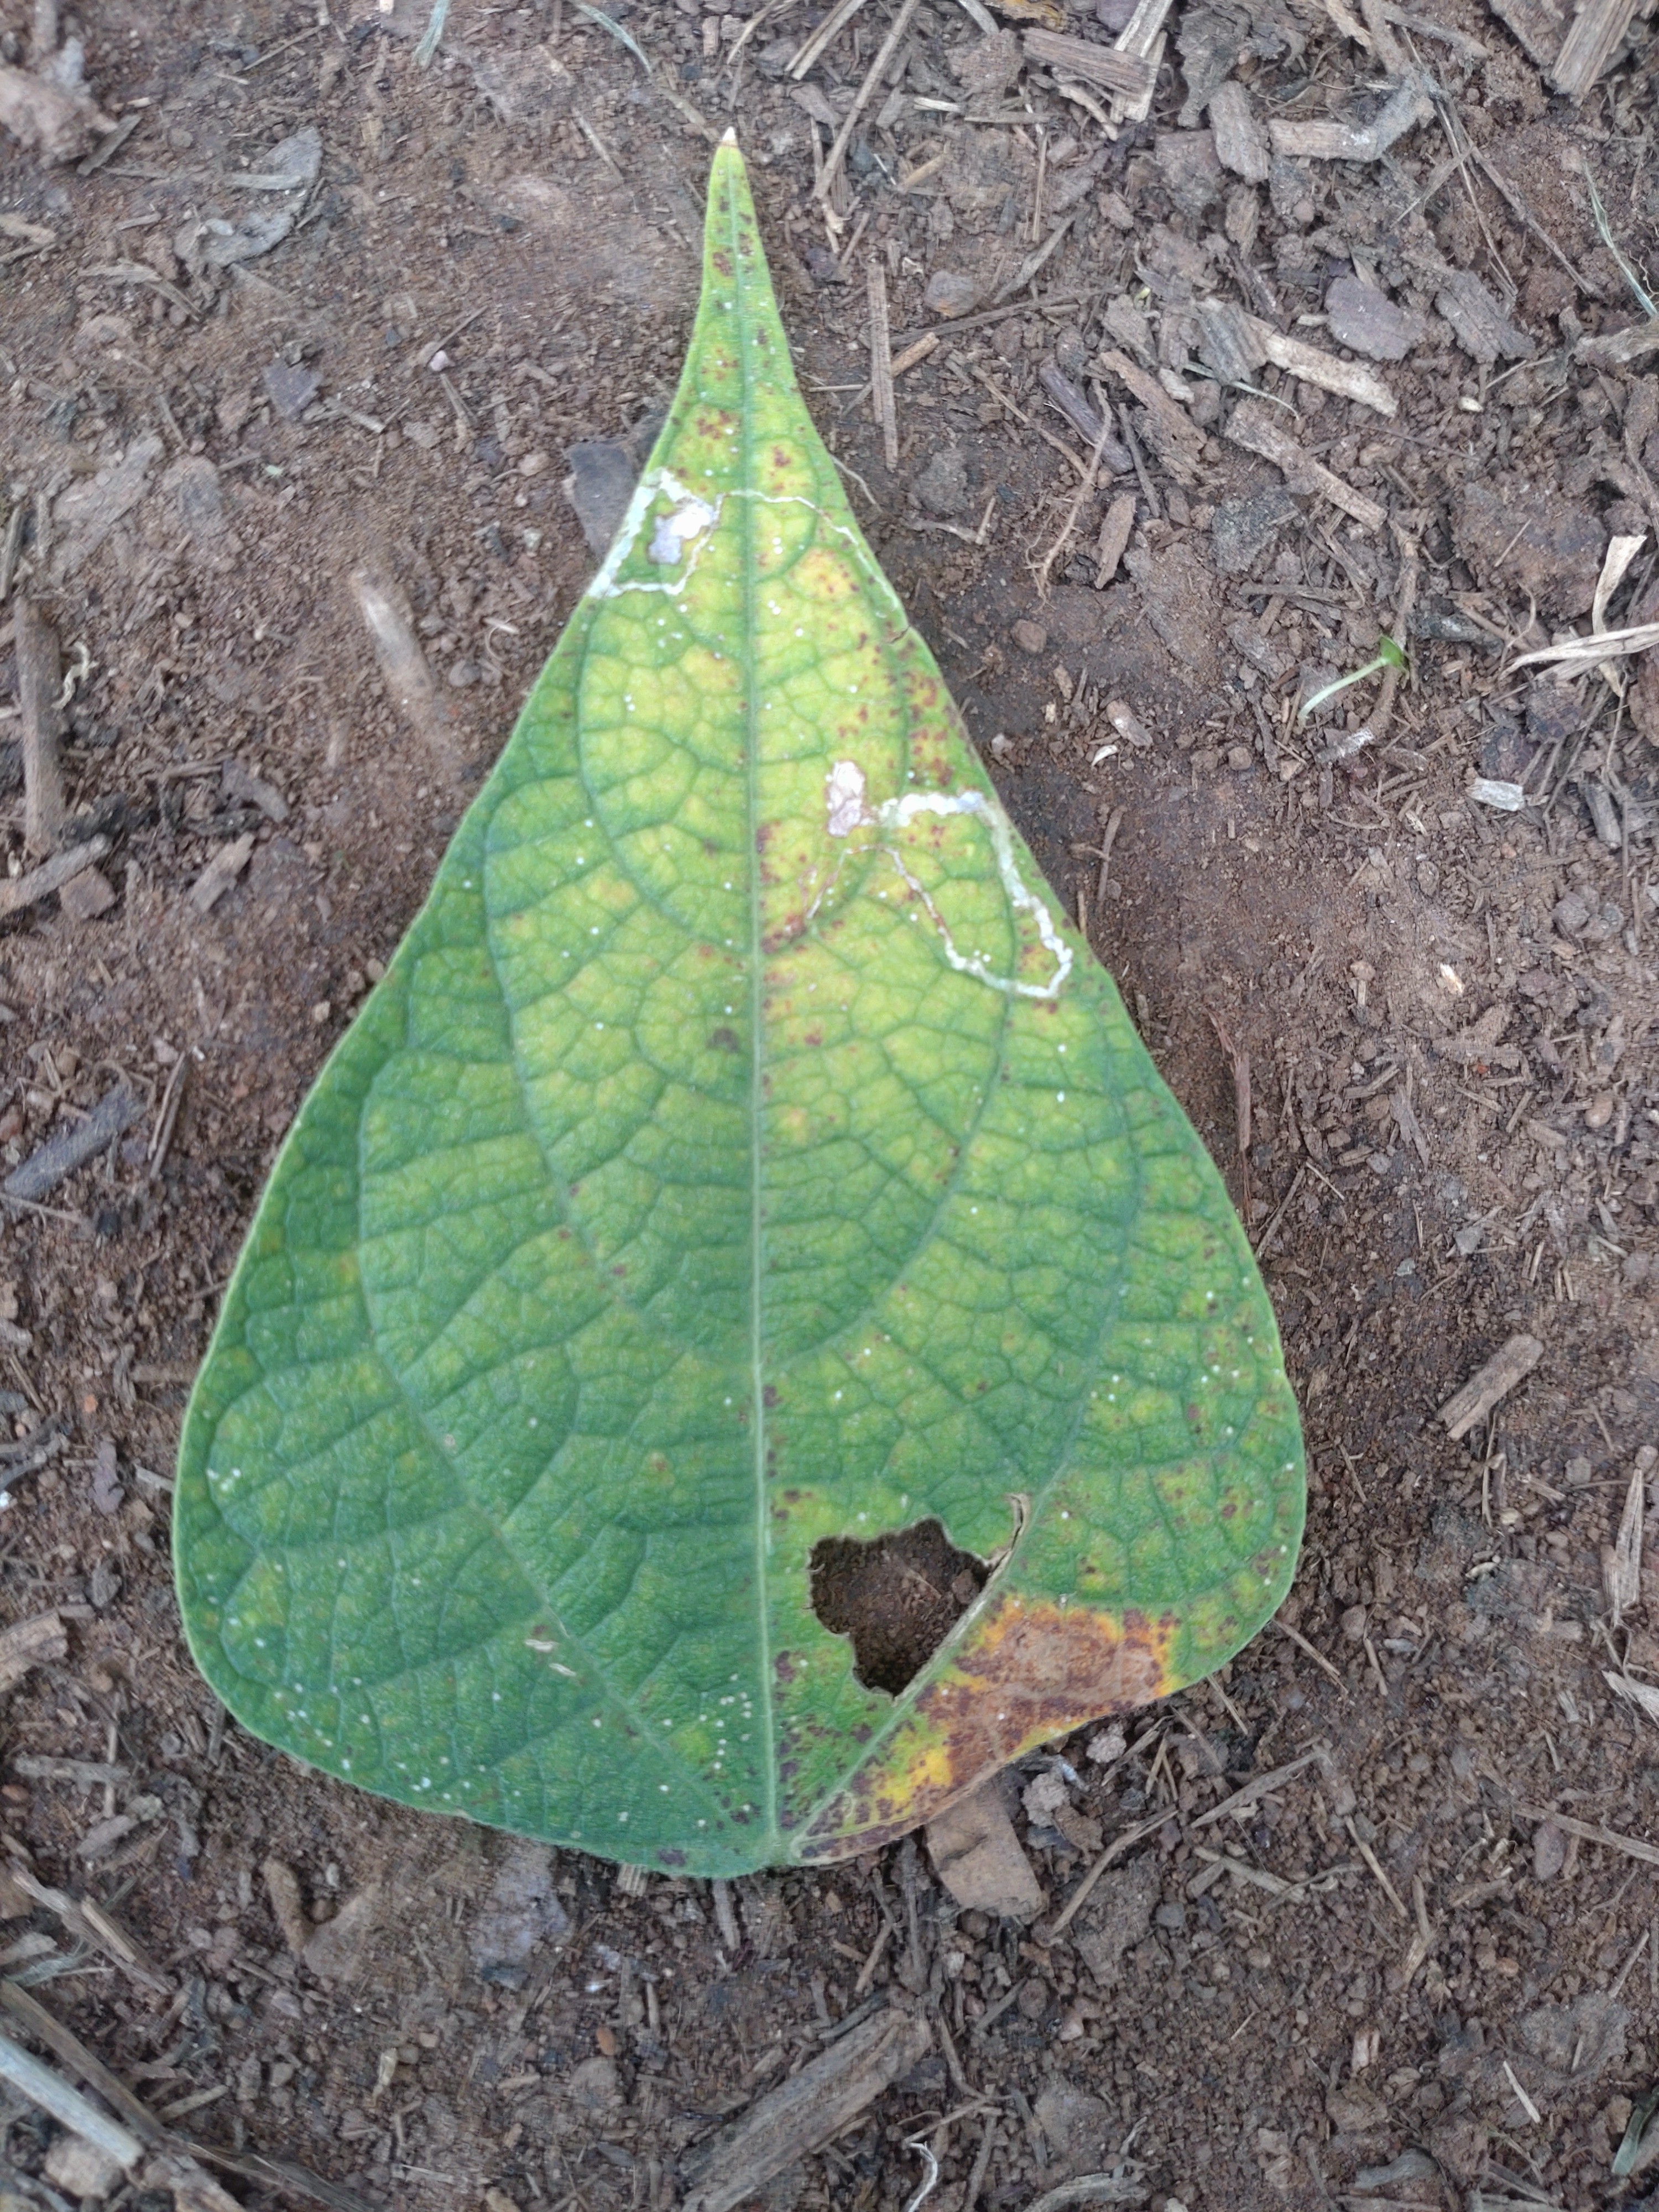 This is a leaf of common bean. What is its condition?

rust
